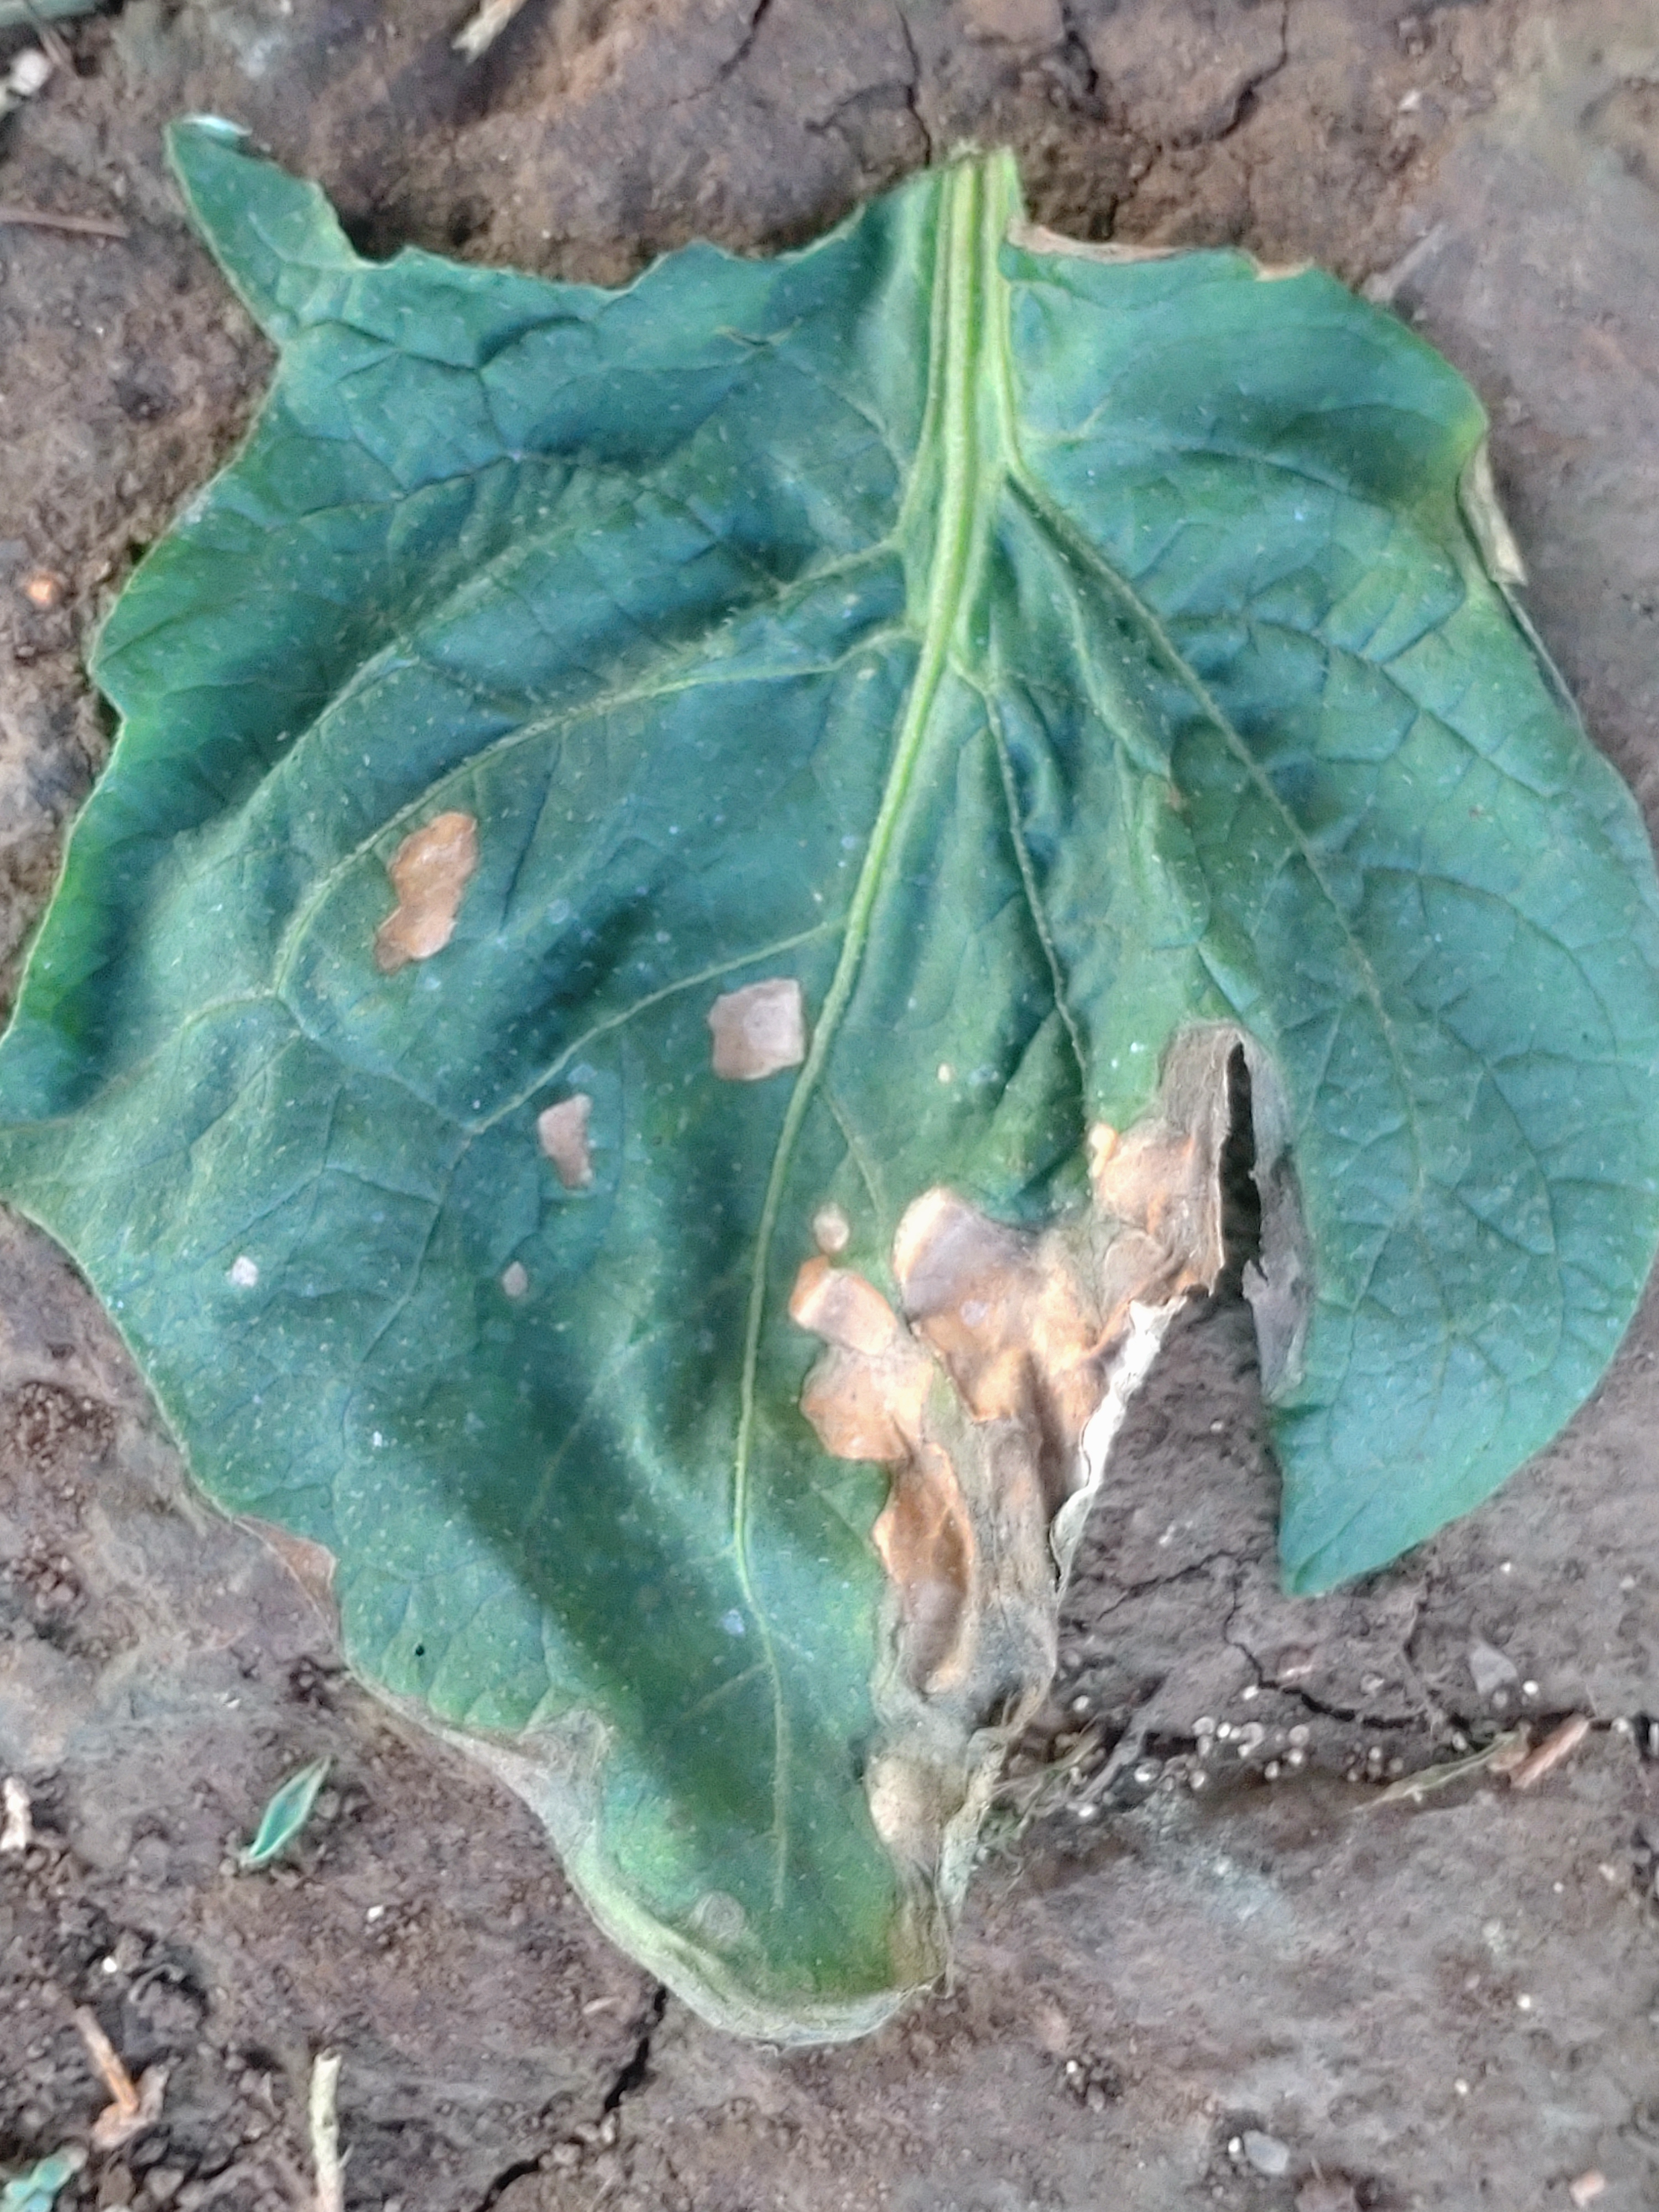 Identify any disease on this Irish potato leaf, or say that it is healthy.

early blight
